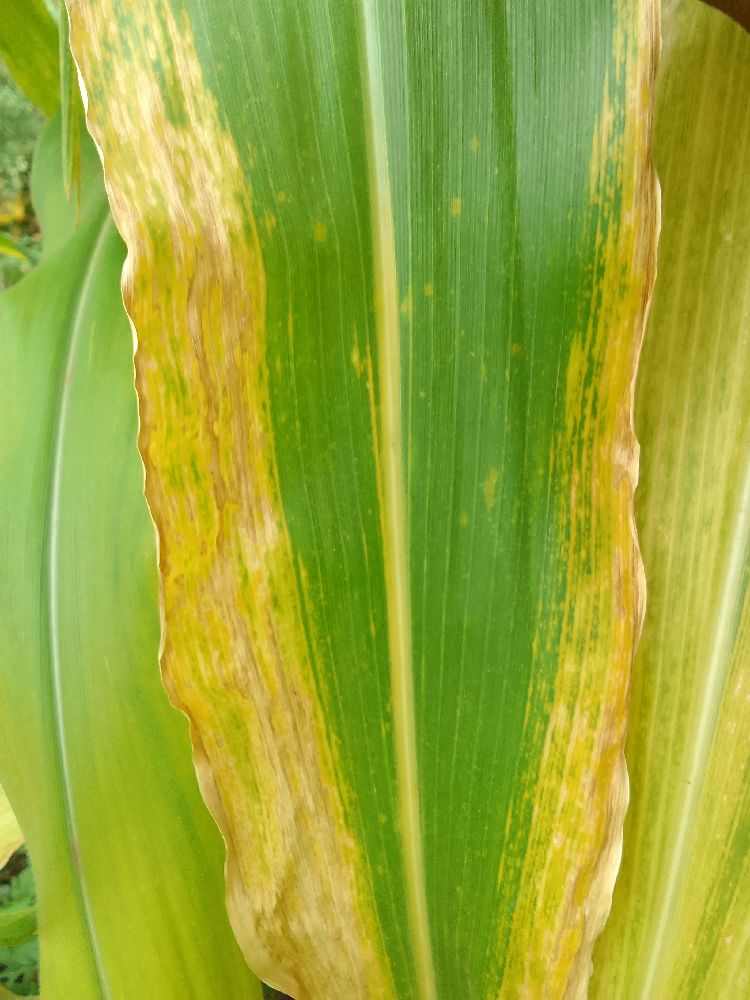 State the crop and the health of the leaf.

maize, maize lethal necrosis
